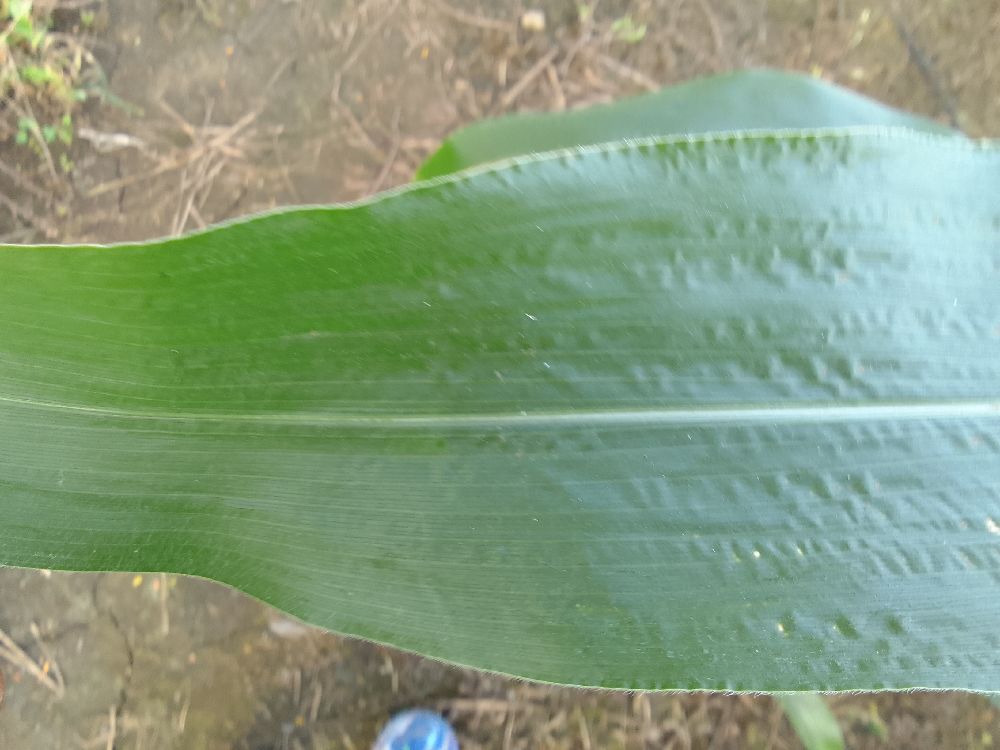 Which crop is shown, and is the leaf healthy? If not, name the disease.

maize, healthy
